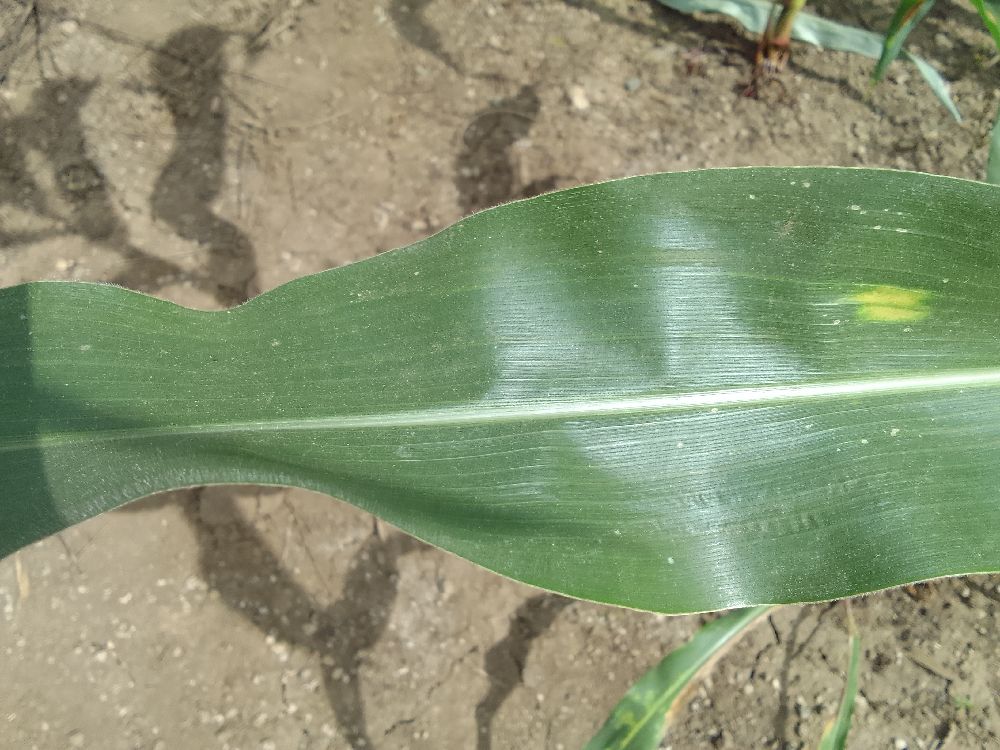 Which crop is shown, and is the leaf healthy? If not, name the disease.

maize, healthy
